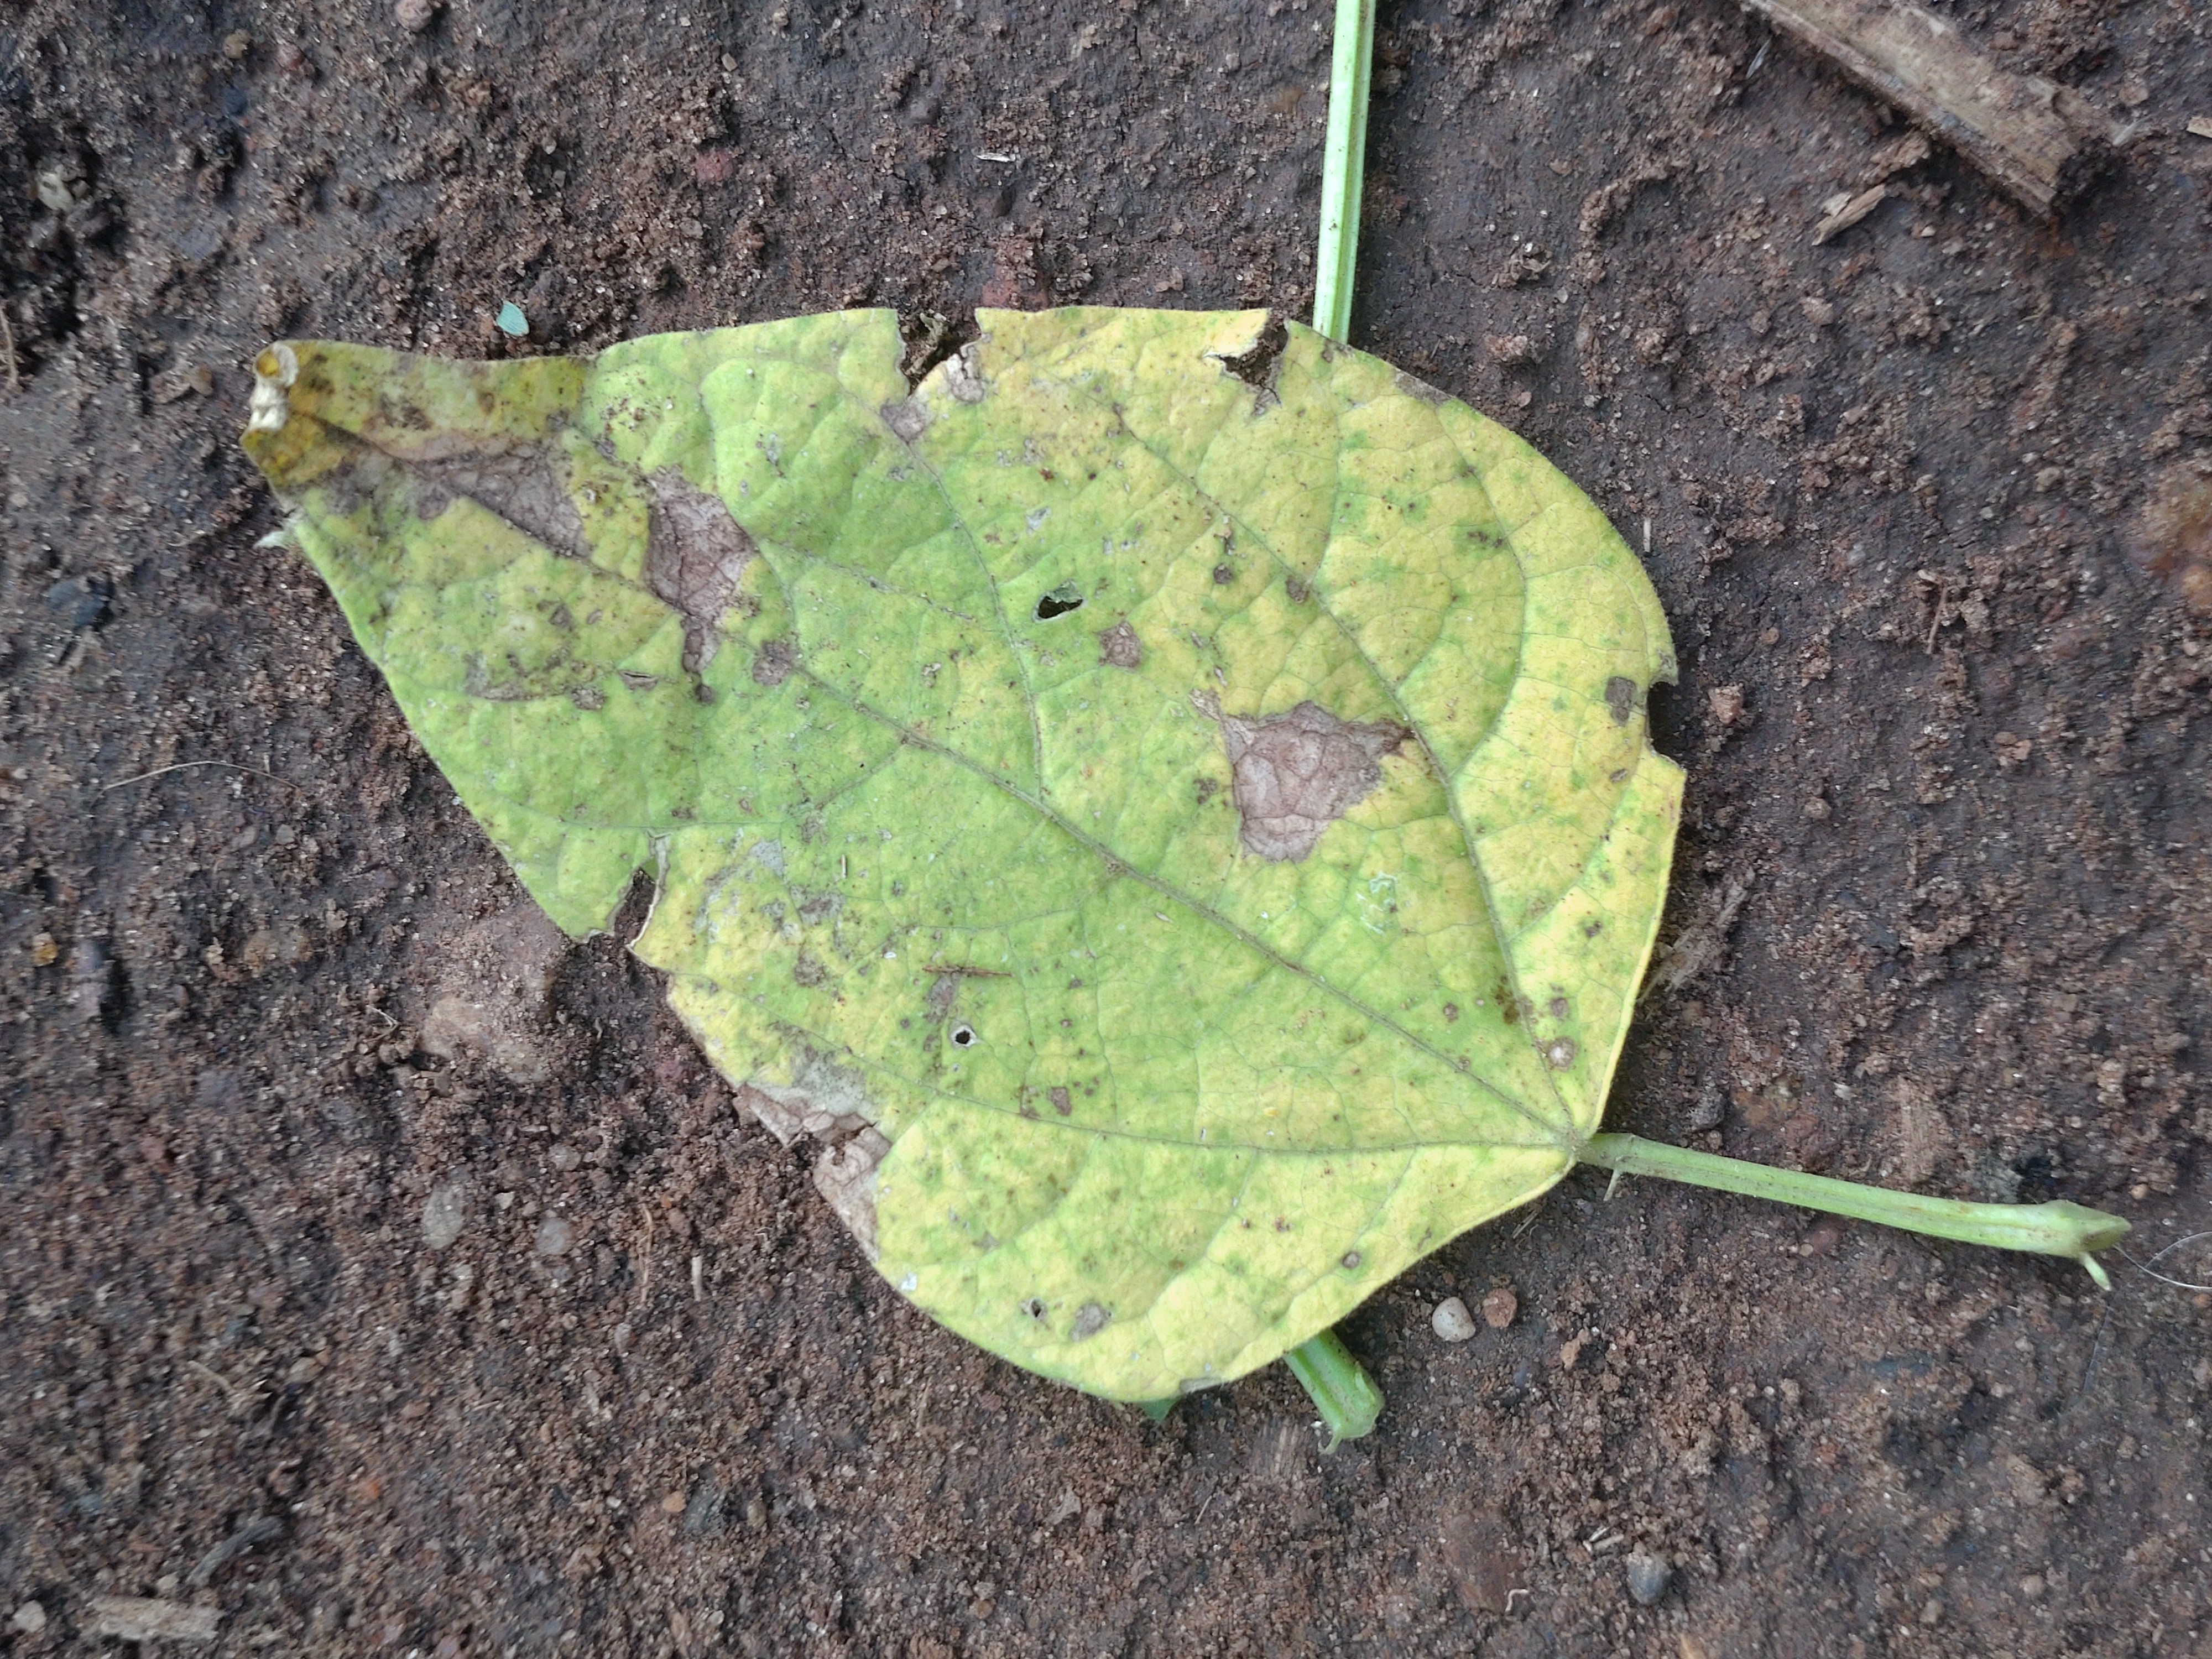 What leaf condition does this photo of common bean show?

anthracnose
